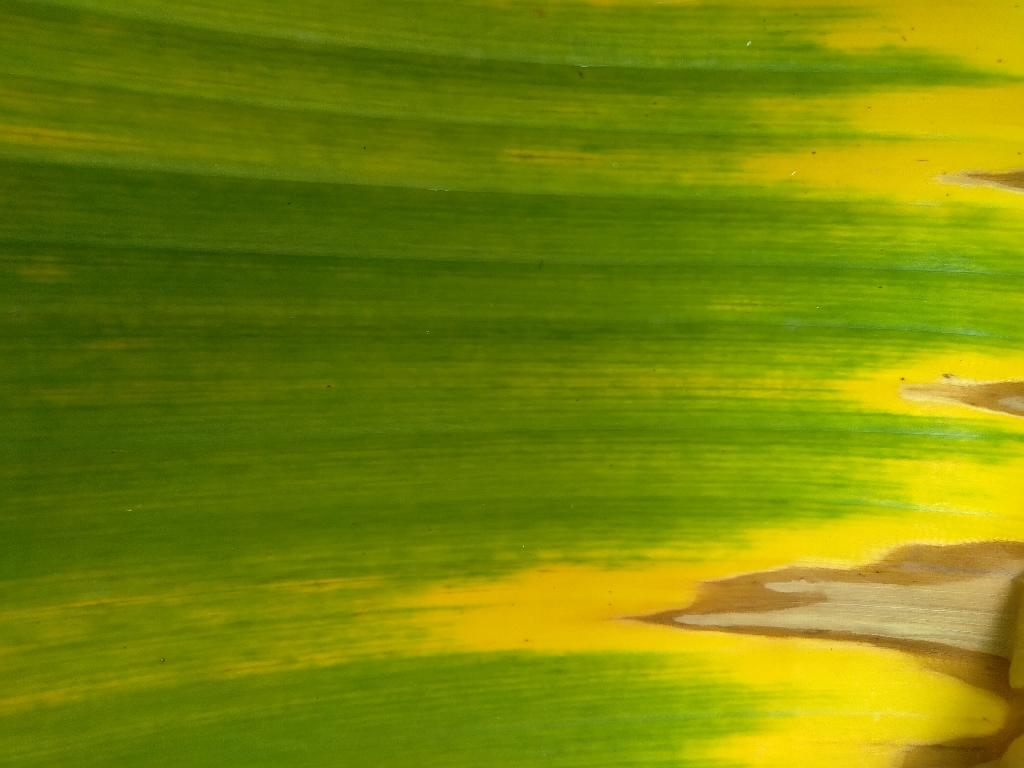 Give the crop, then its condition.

banana, fusarium wilt race 1
